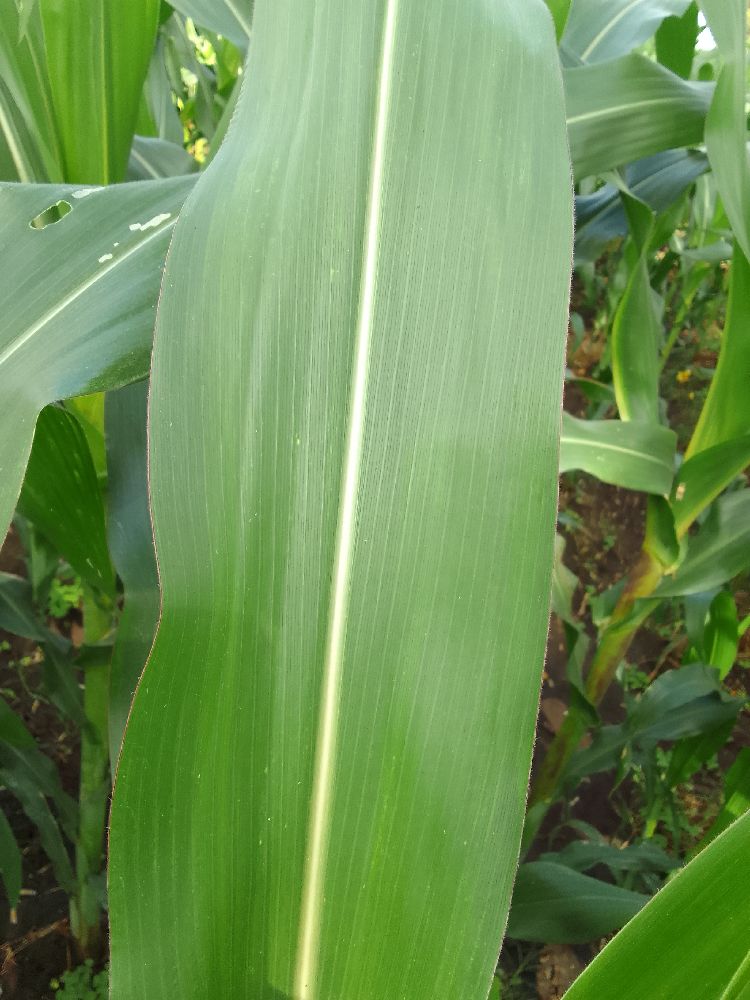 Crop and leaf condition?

maize, healthy
